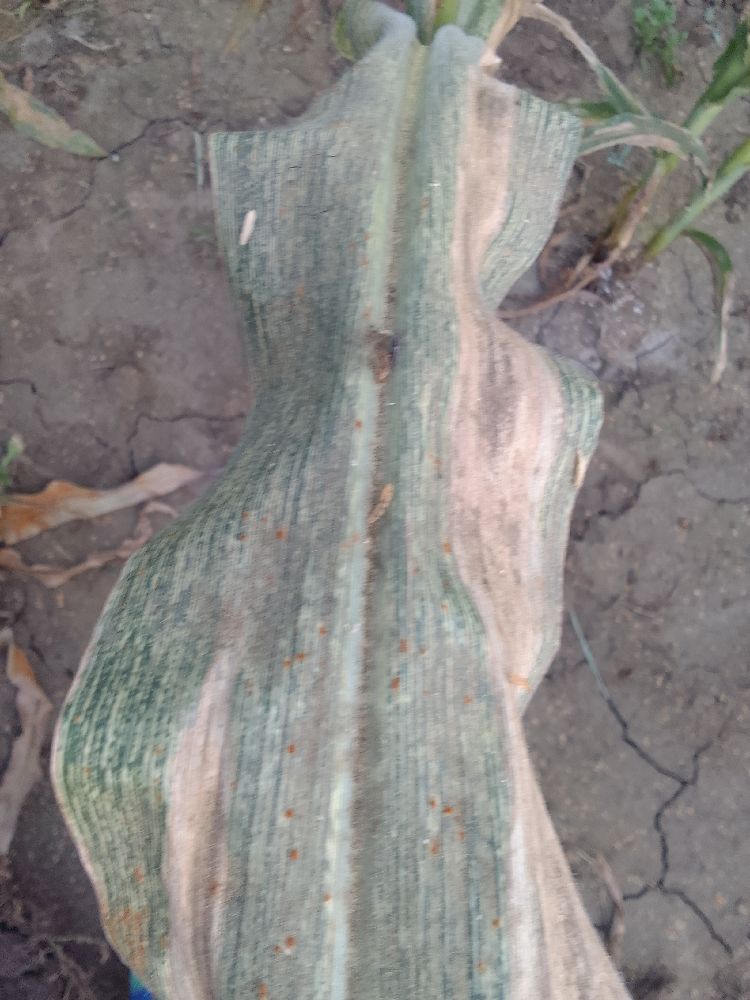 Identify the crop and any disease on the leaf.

maize, maize streak virus
